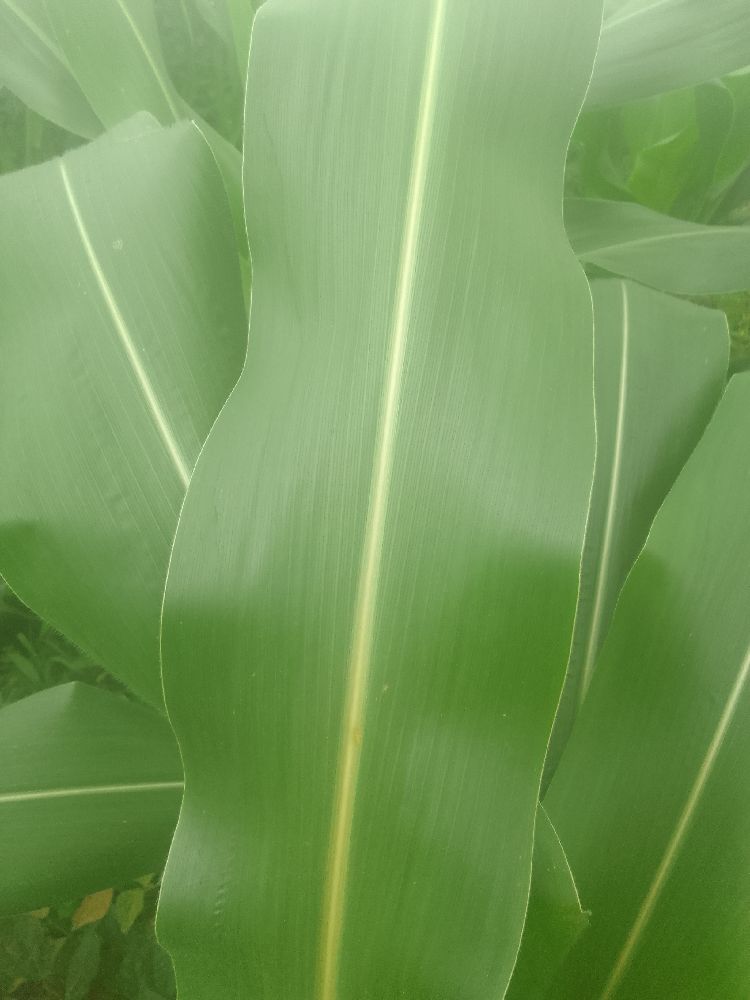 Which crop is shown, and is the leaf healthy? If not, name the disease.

maize, healthy
